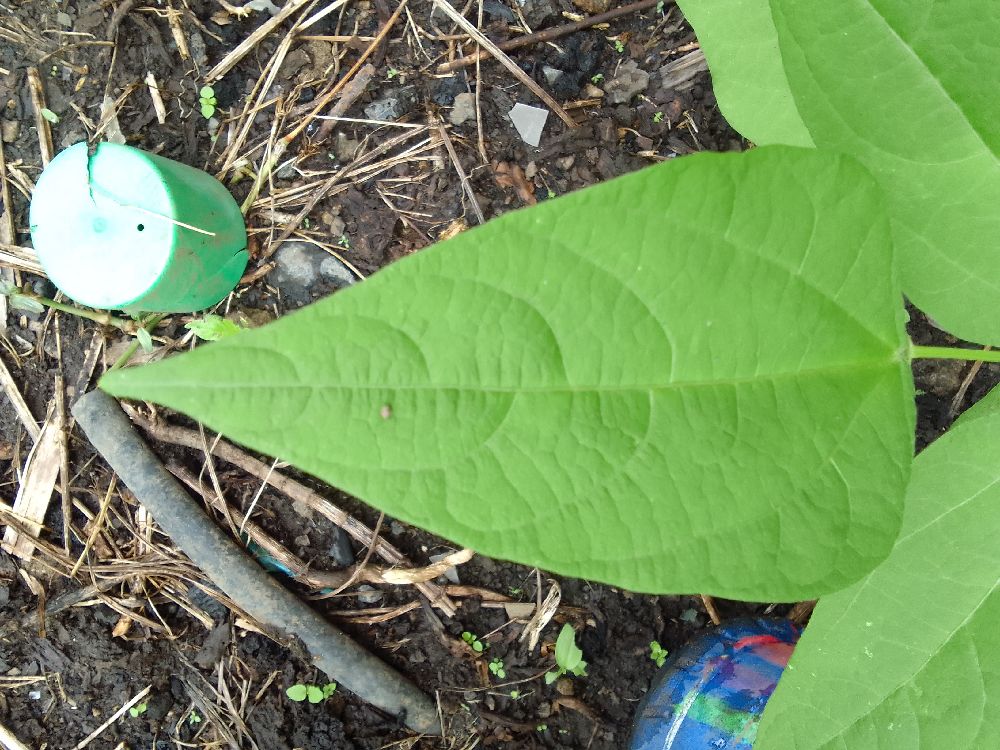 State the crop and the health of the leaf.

common bean, healthy
